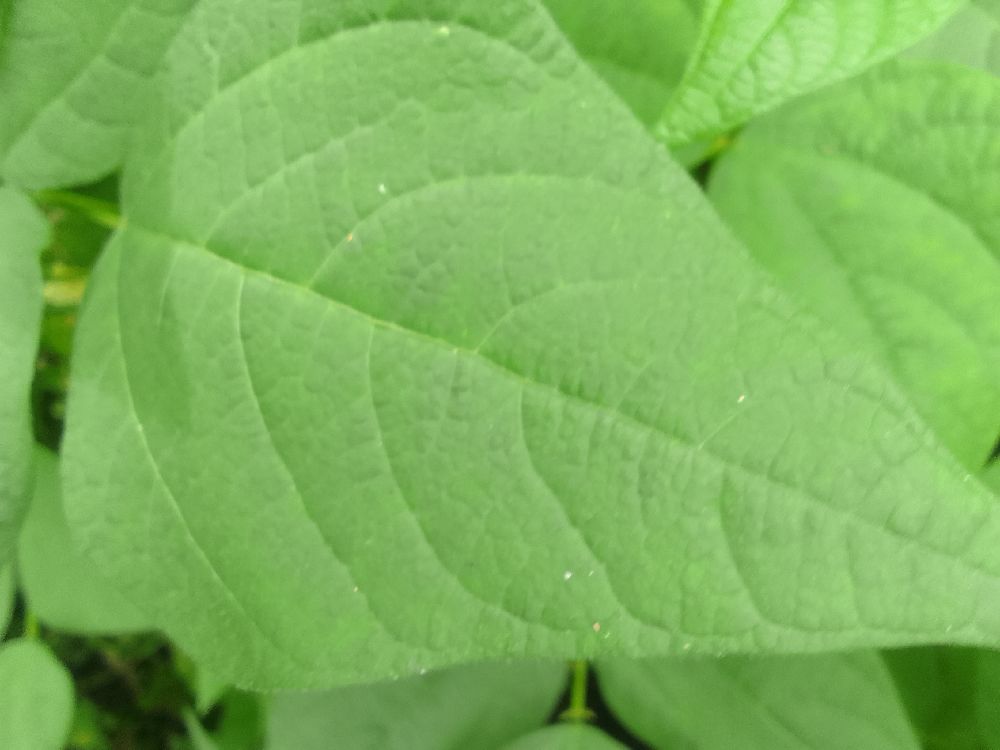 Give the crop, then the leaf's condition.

common bean, healthy
